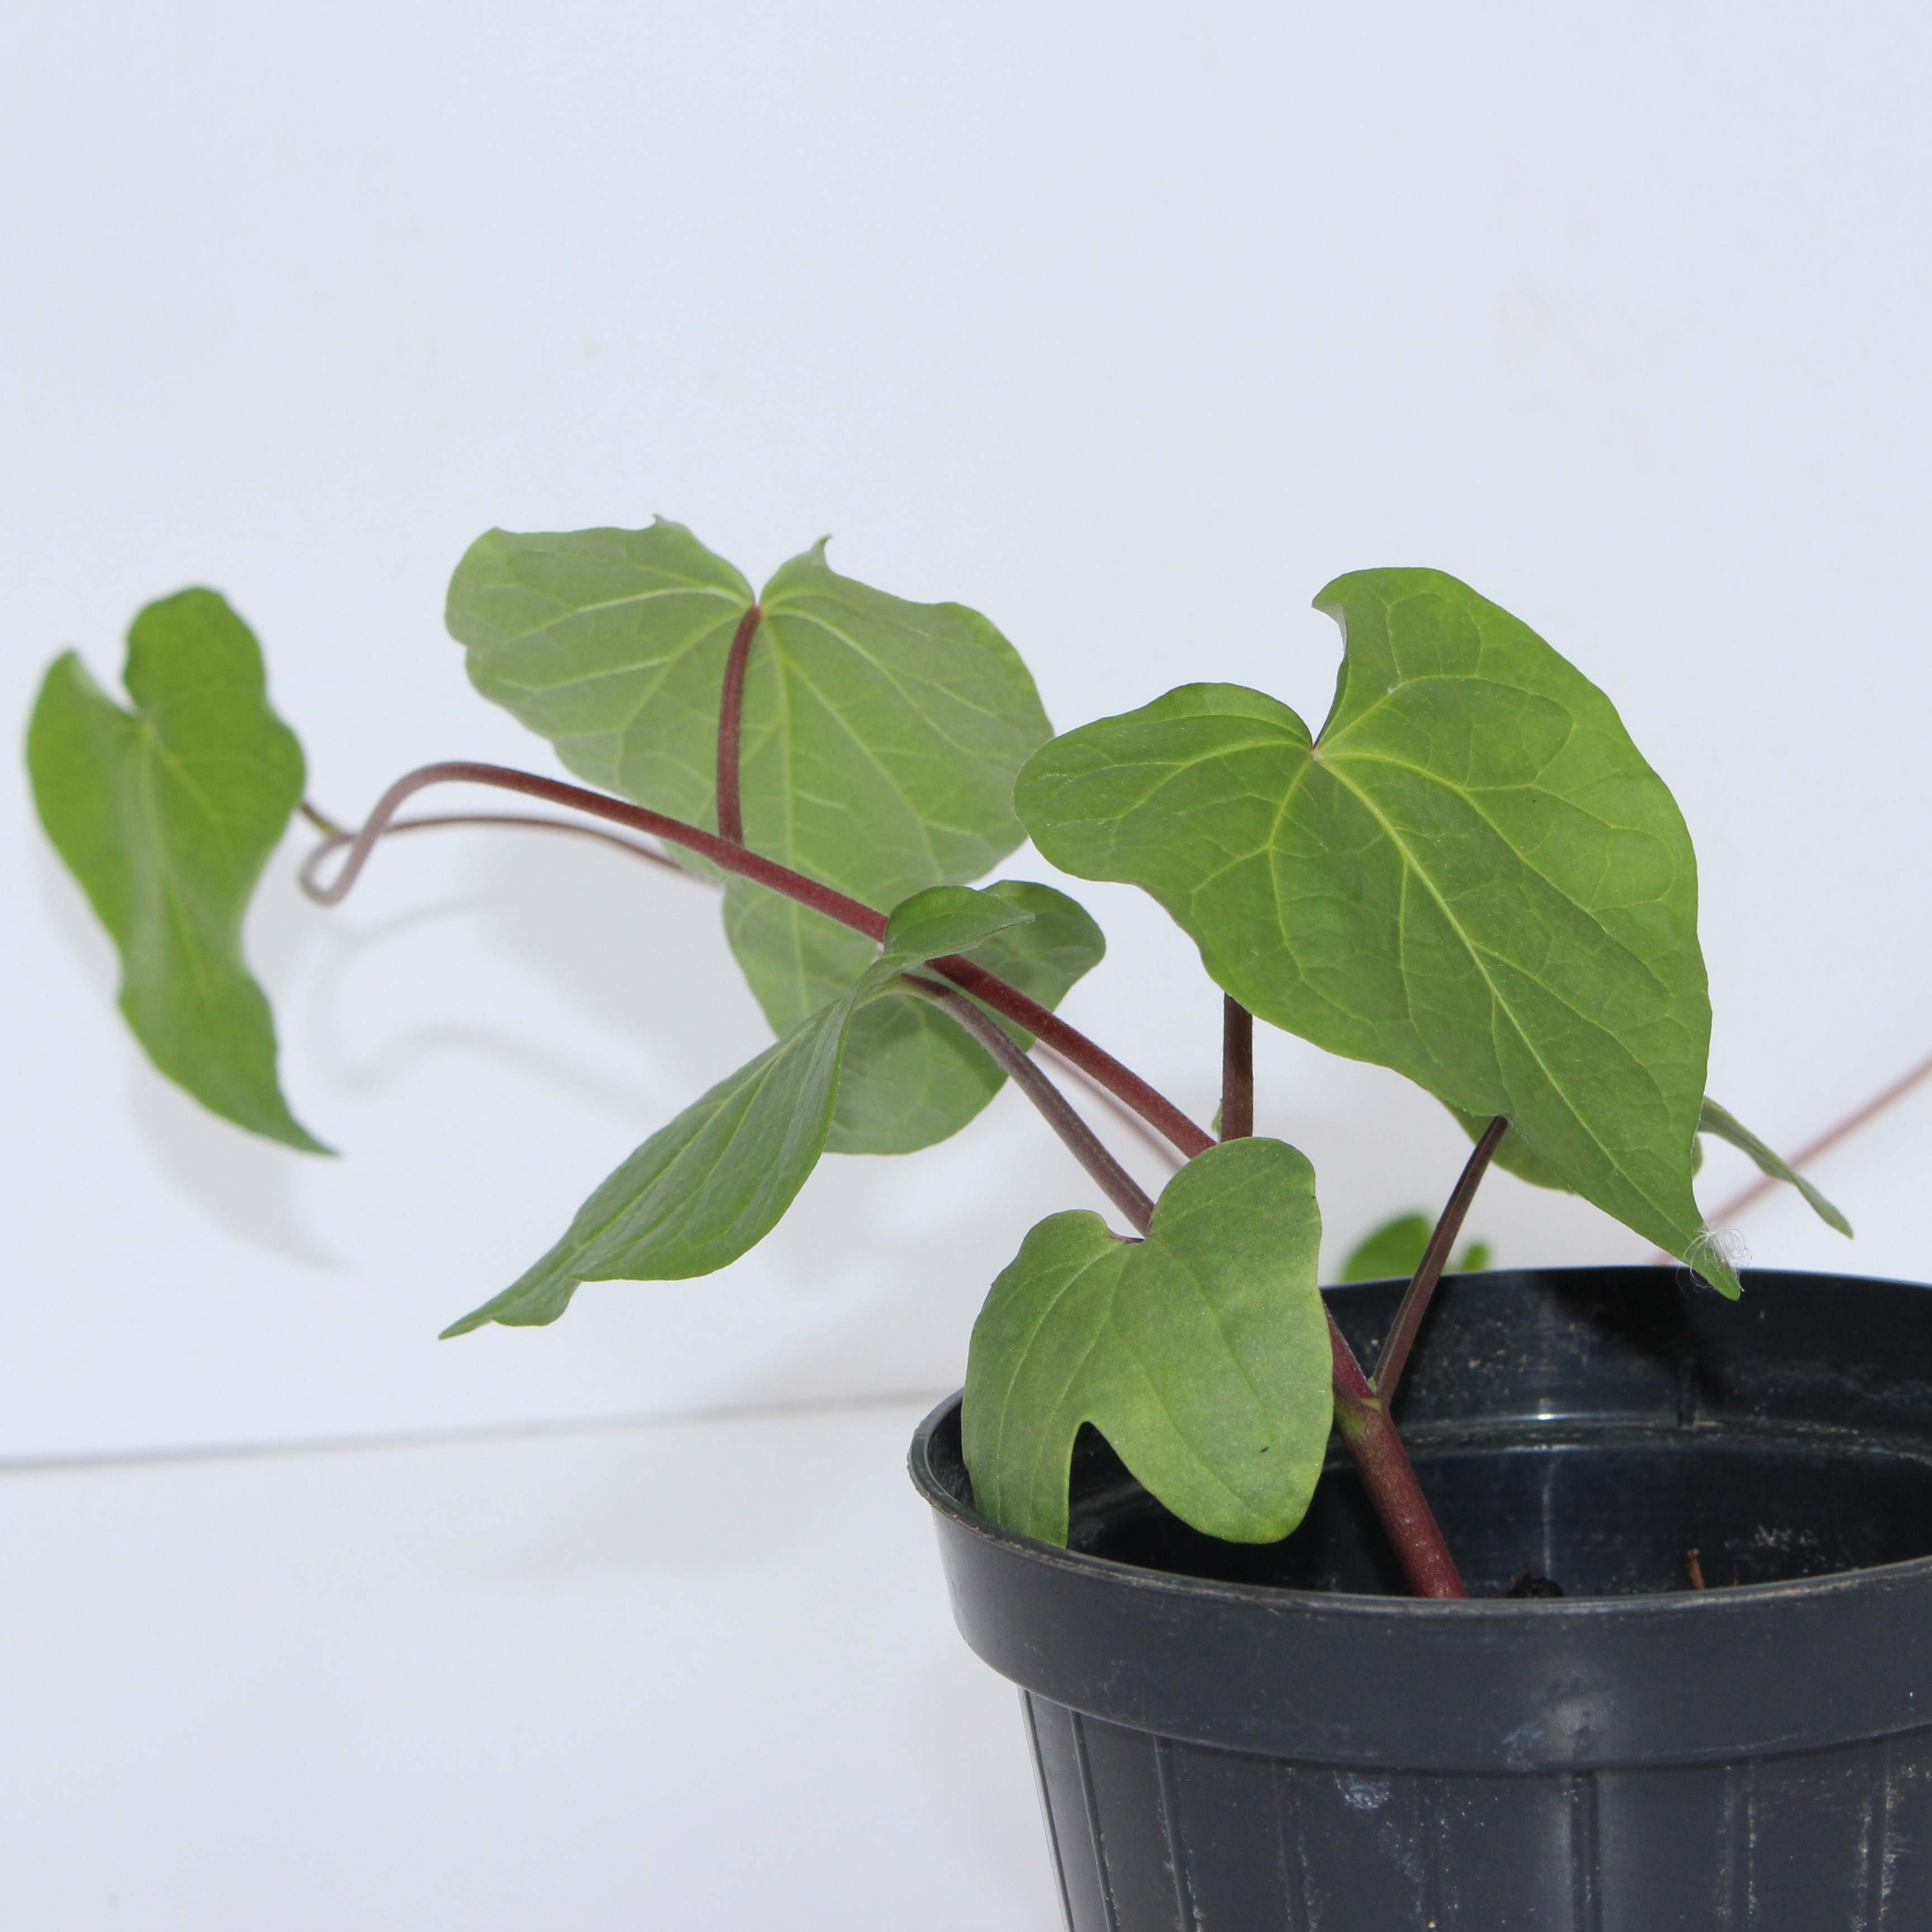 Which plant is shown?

Convolvulus arvensis
